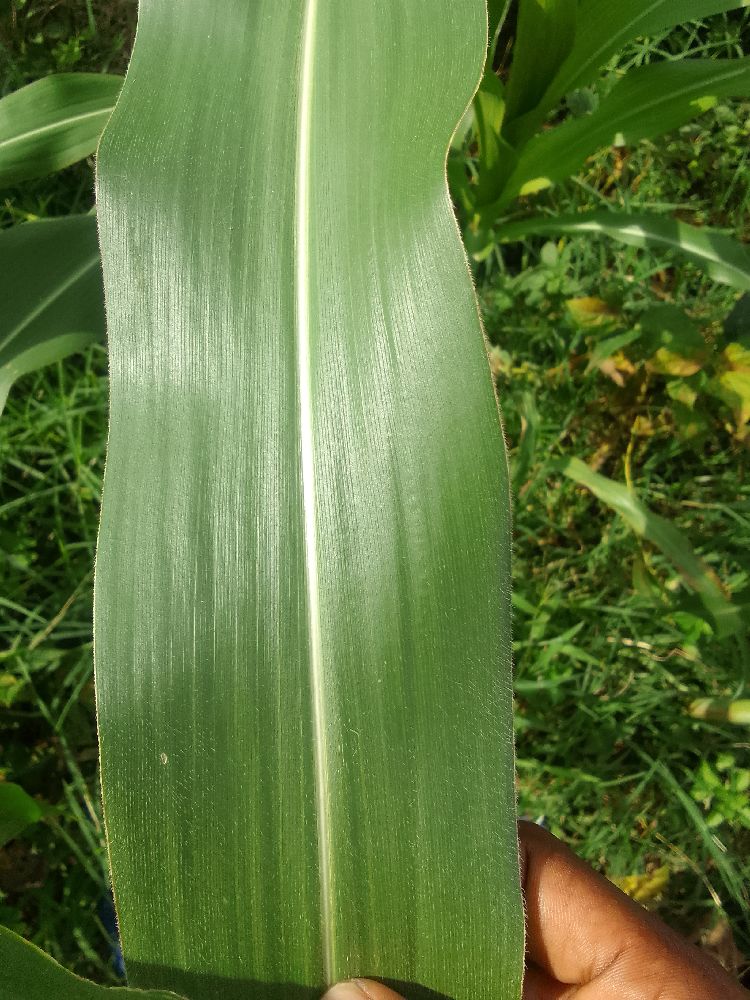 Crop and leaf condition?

maize, healthy
